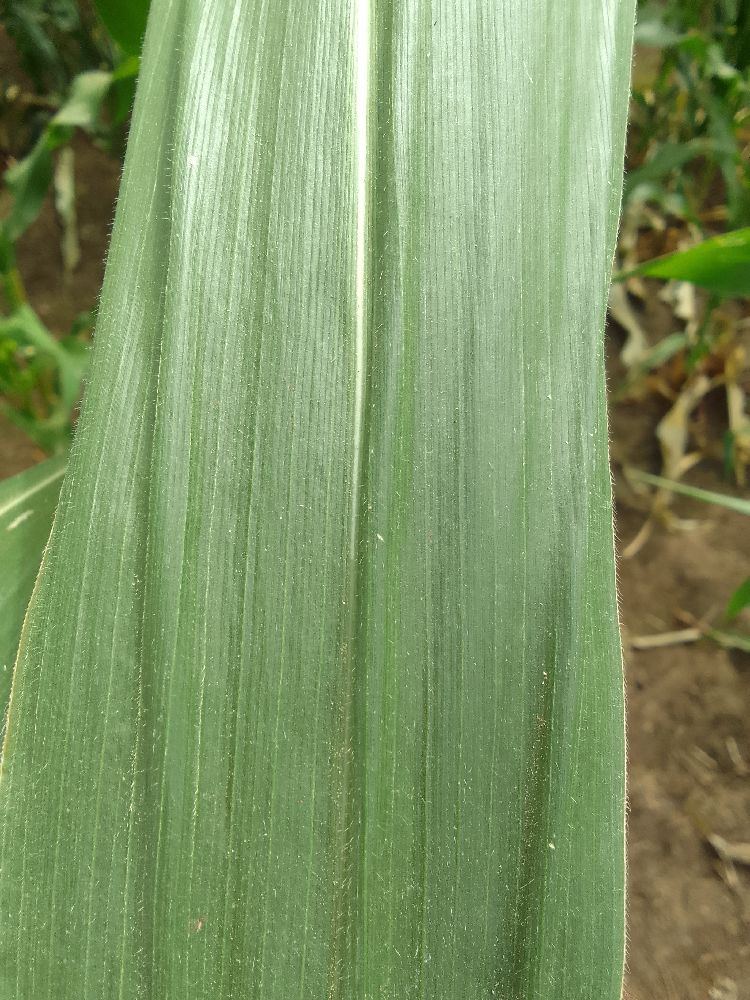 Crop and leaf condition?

maize, healthy
